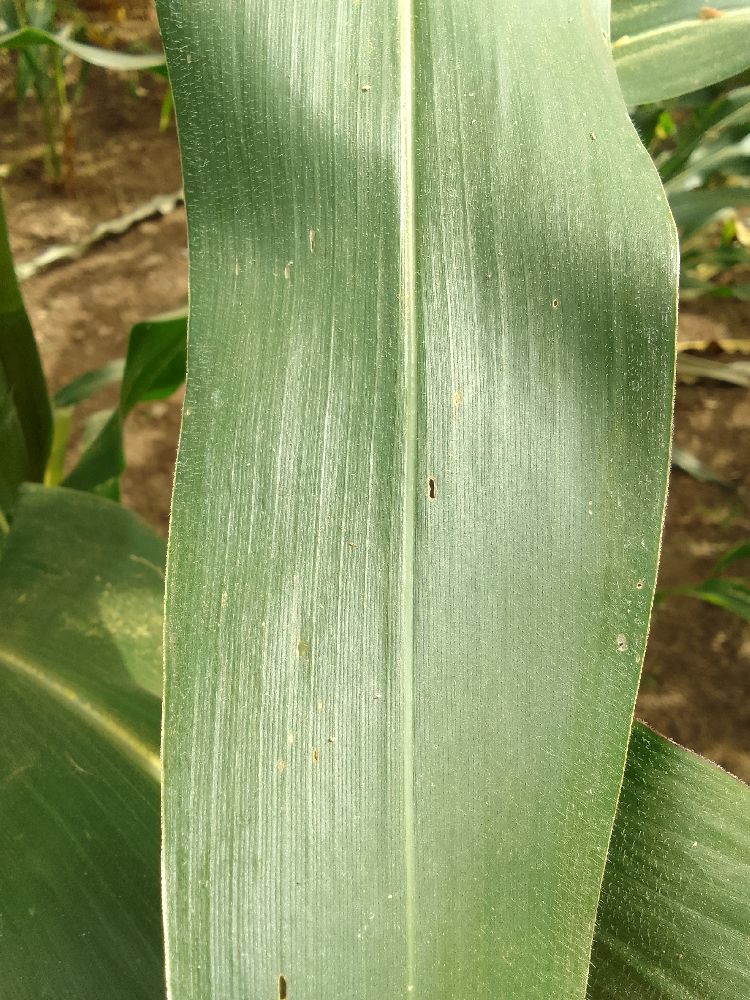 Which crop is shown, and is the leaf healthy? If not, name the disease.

maize, healthy
